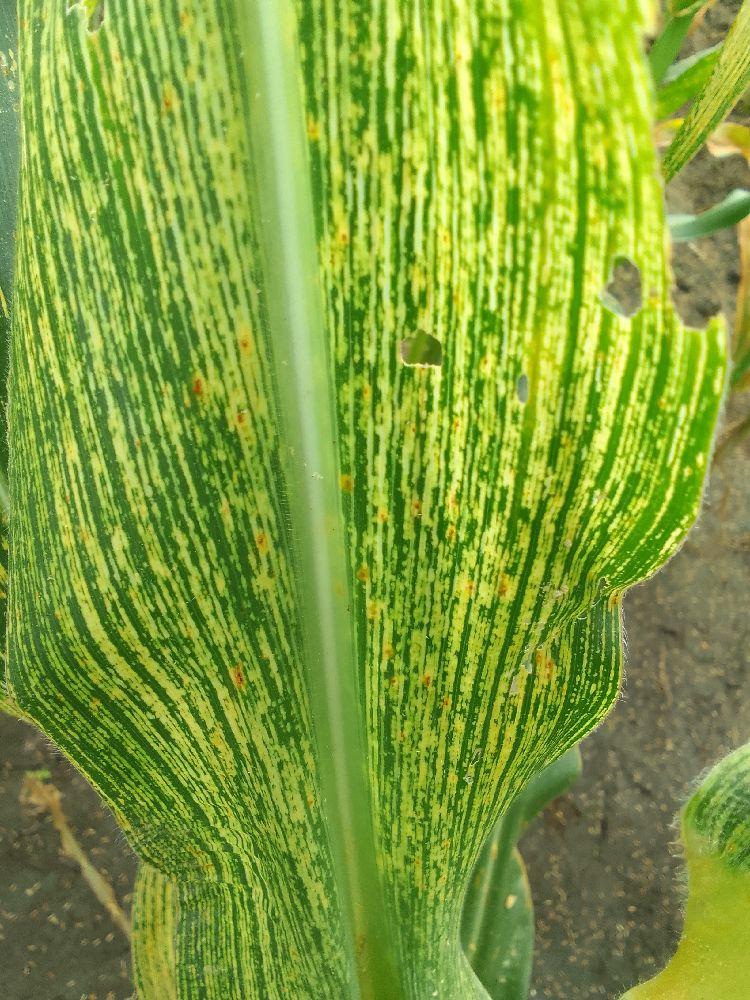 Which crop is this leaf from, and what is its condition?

maize, maize streak virus
